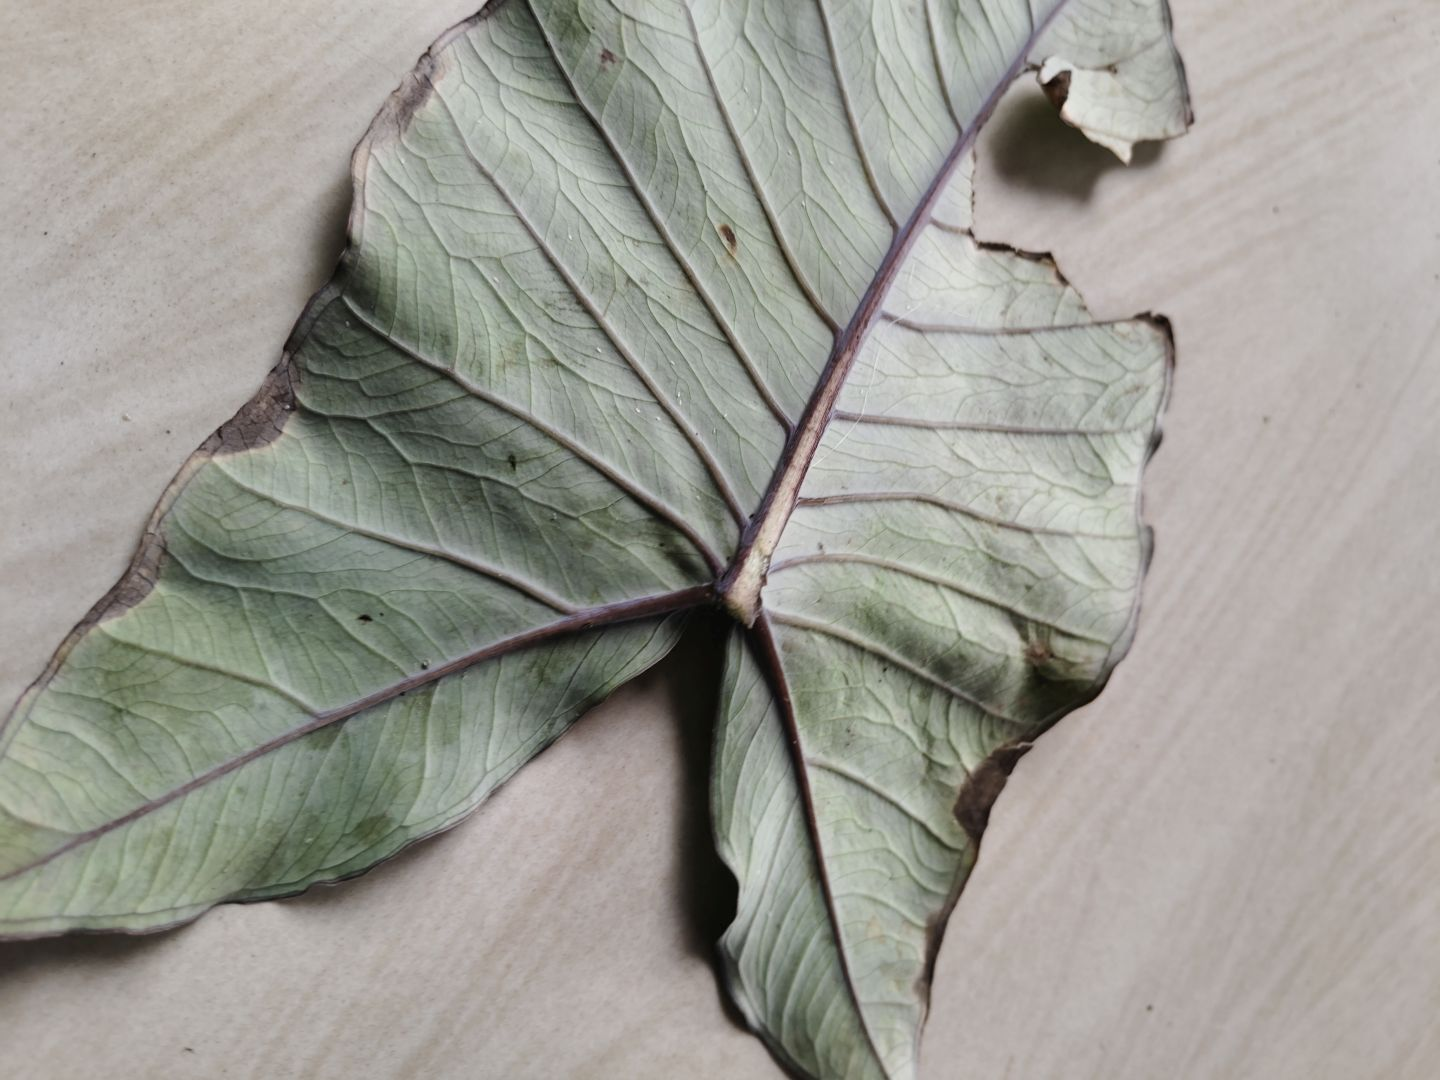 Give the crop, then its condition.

taro, leaf blight
